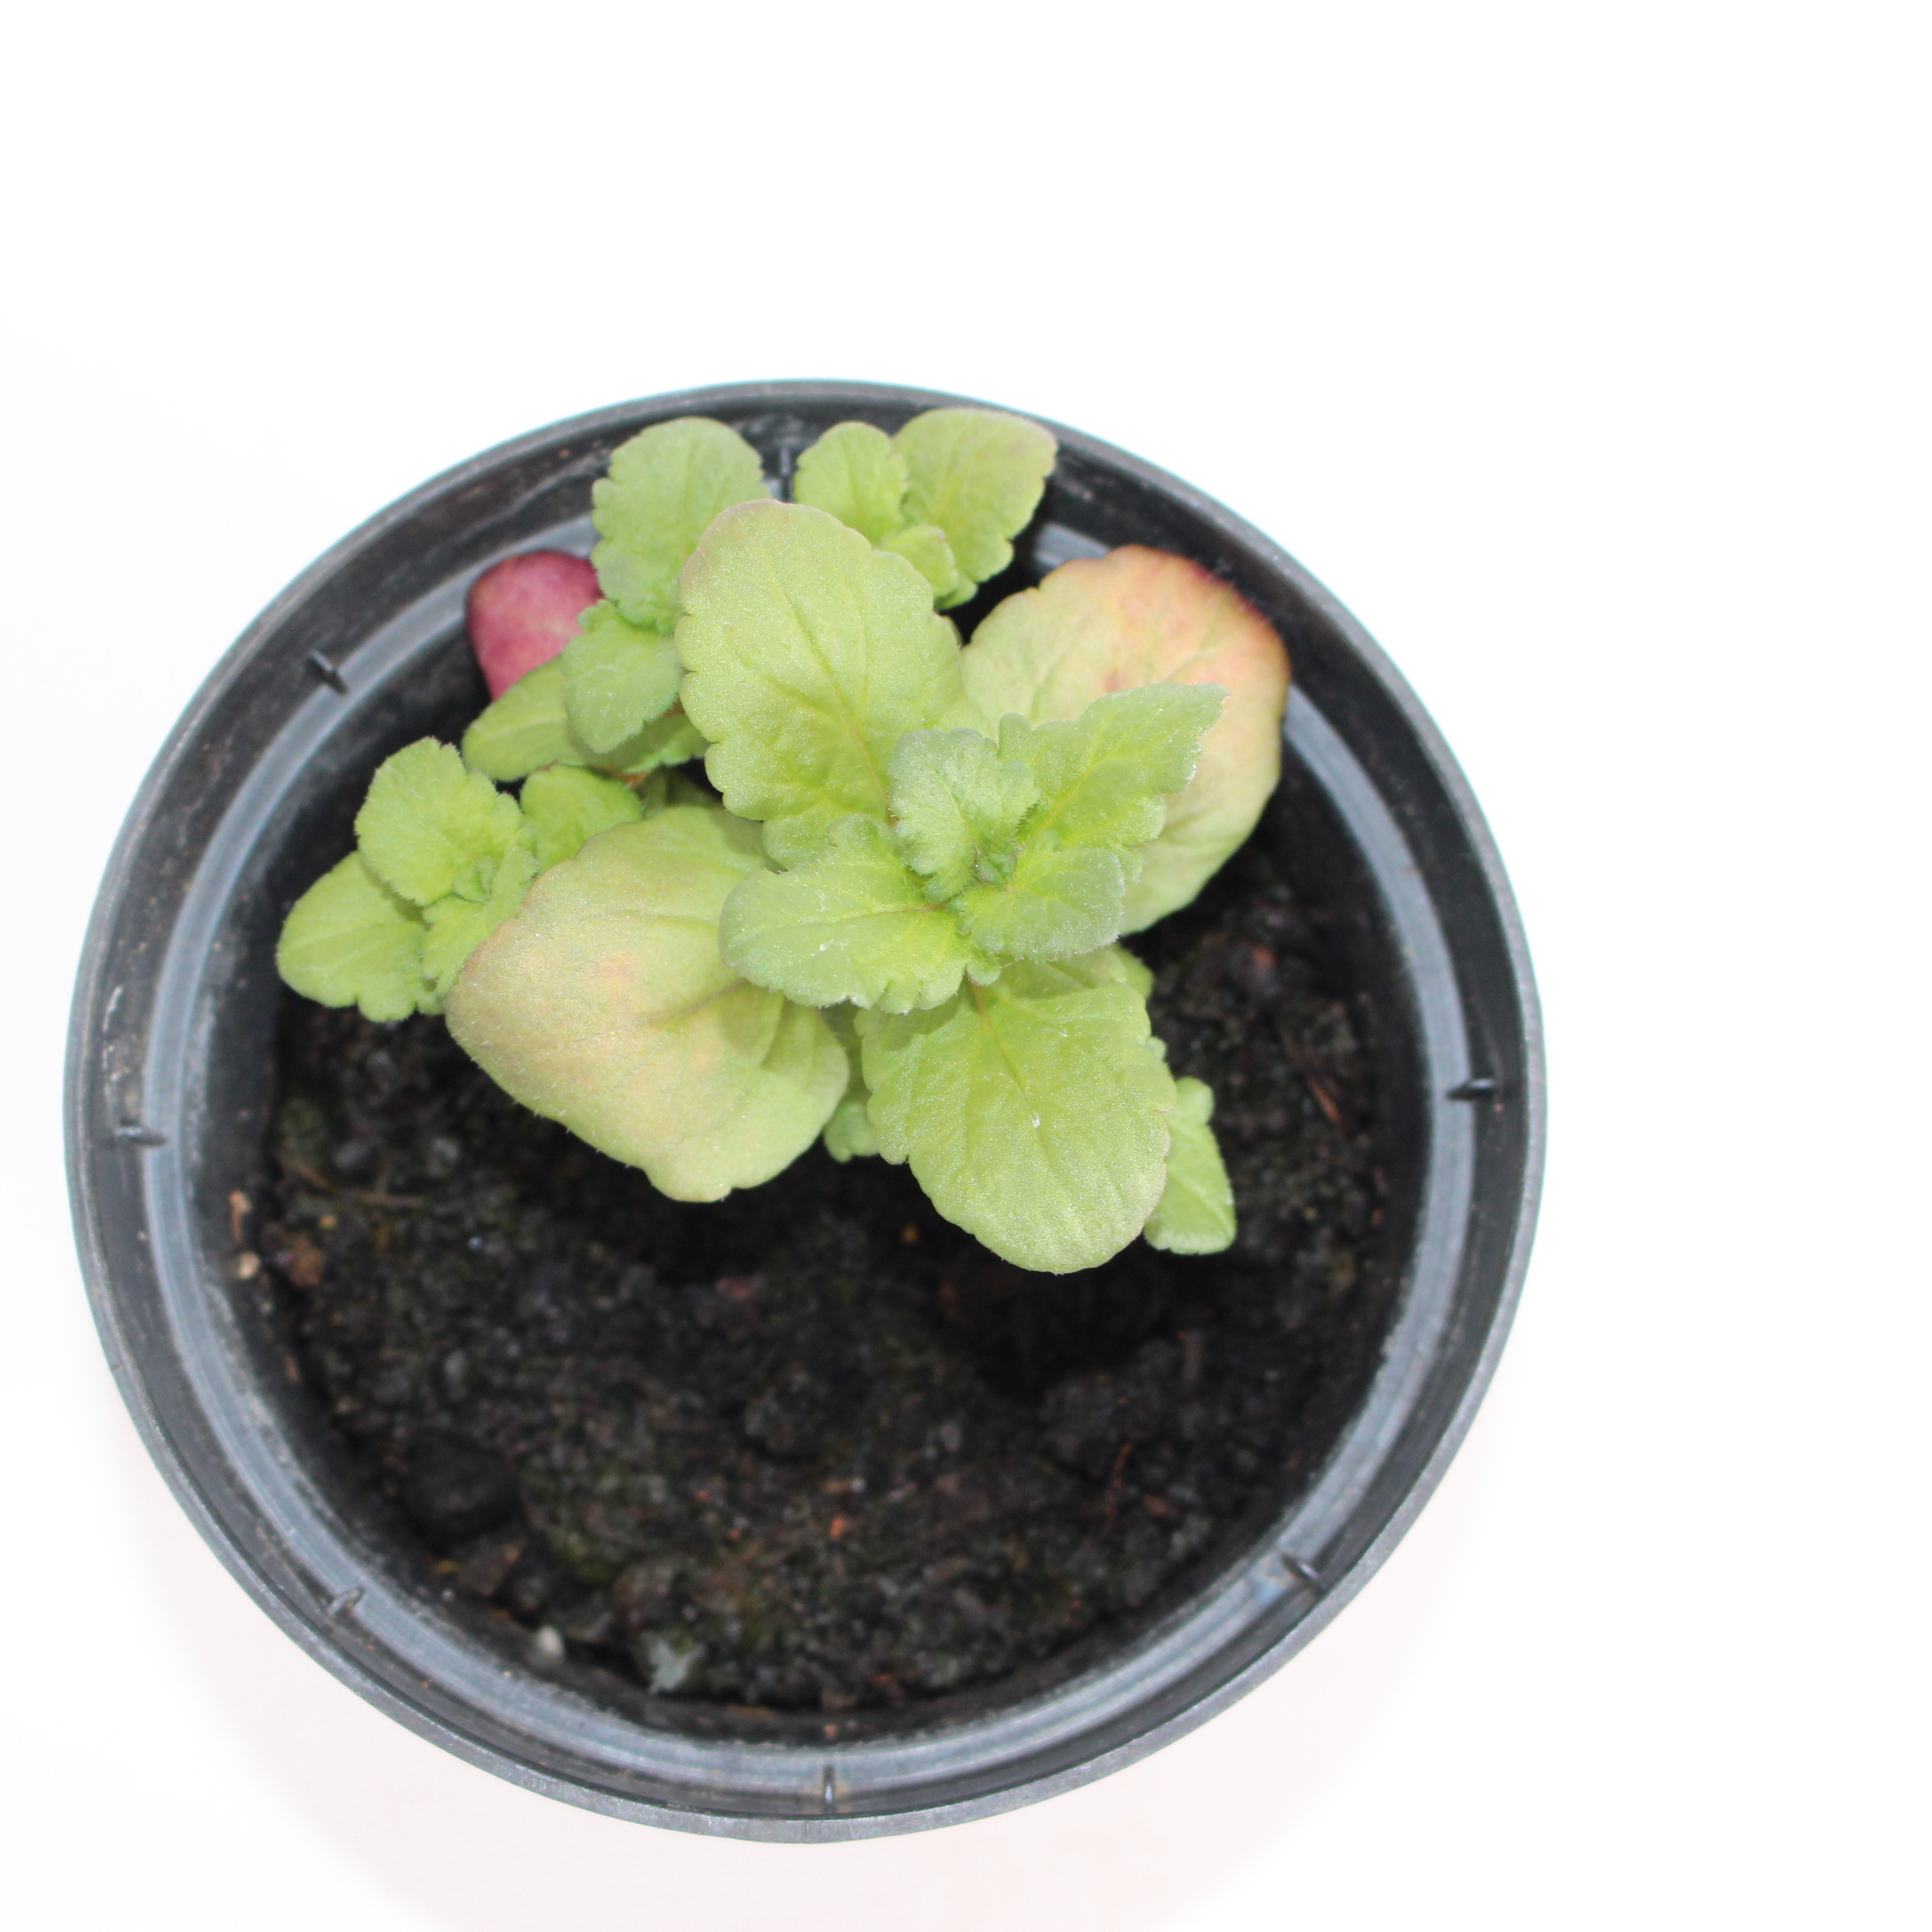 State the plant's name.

Veronica persica
